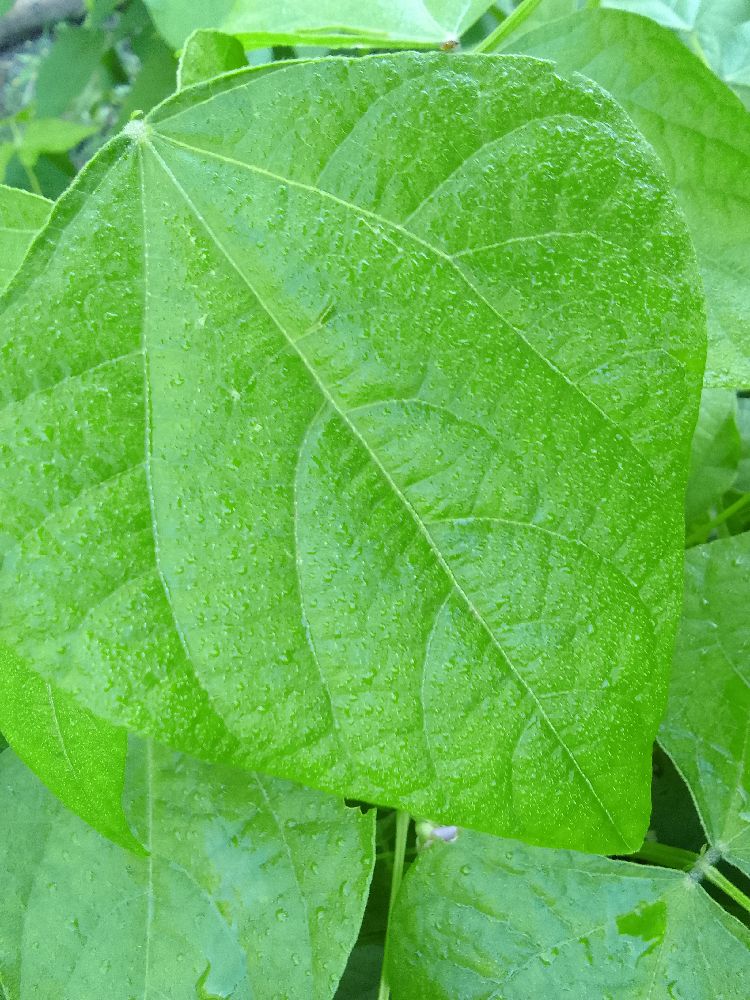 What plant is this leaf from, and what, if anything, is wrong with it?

common bean, healthy
